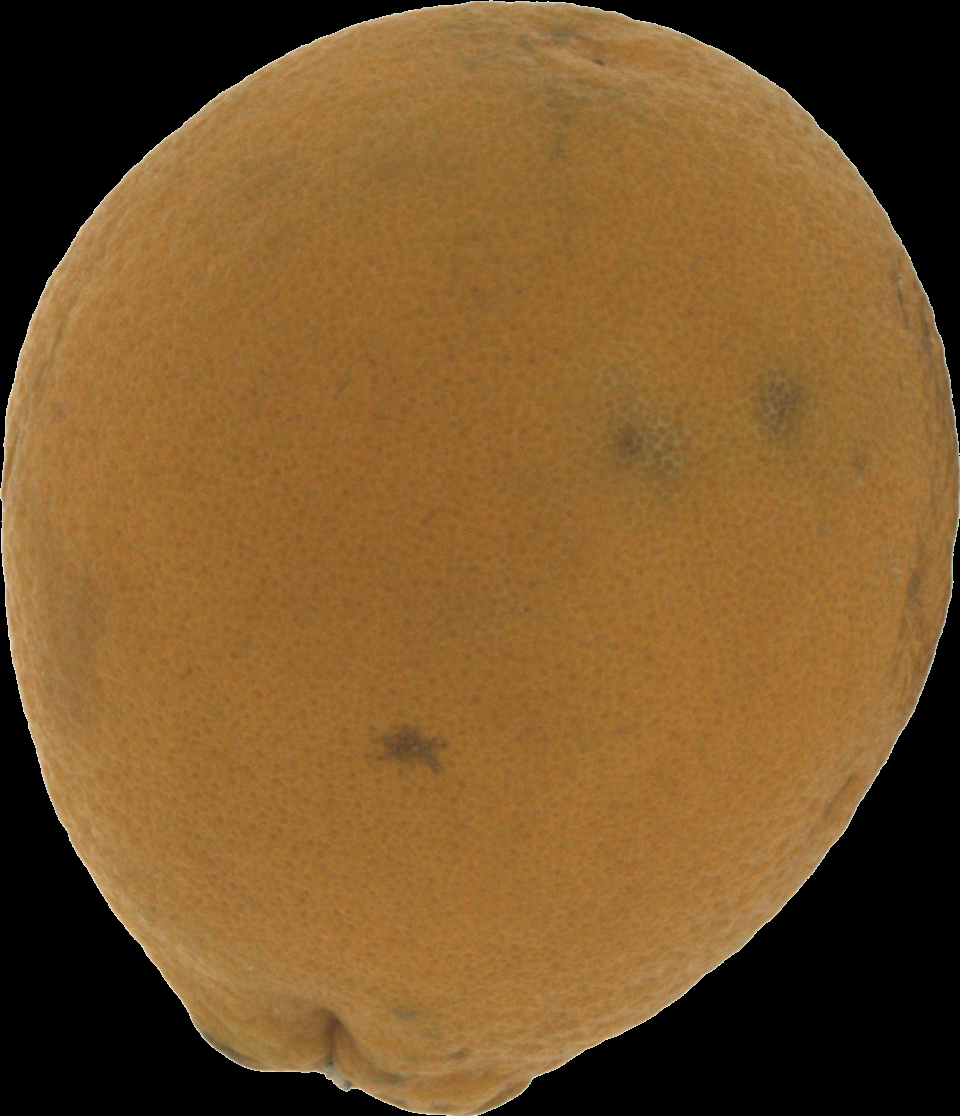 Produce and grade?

orange, bad
